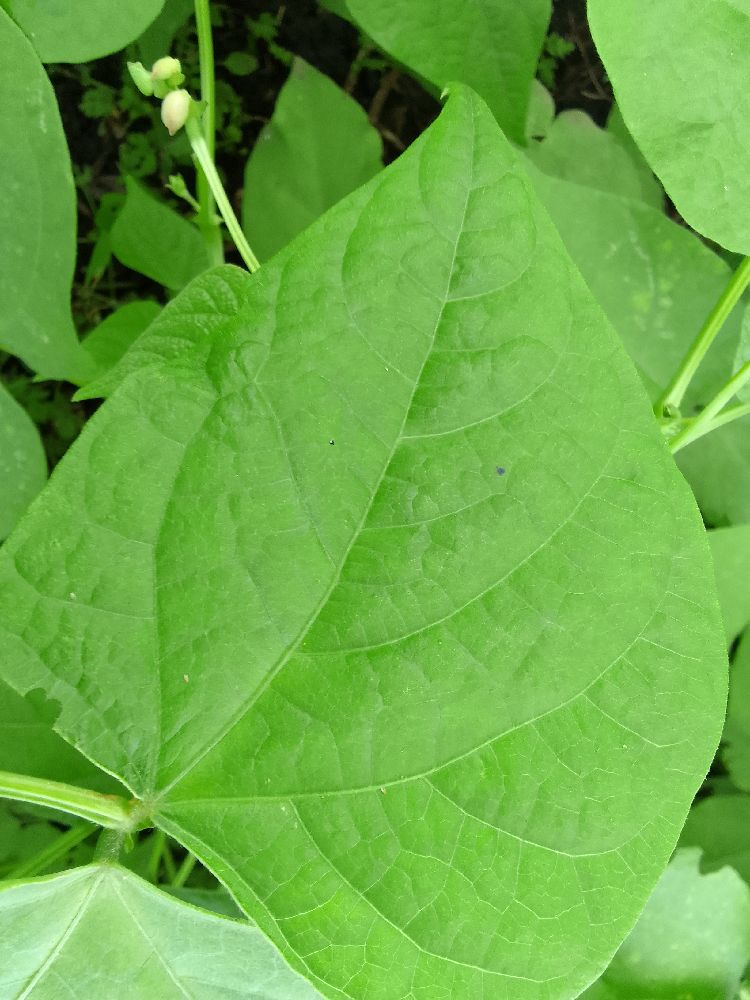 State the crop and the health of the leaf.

common bean, healthy
